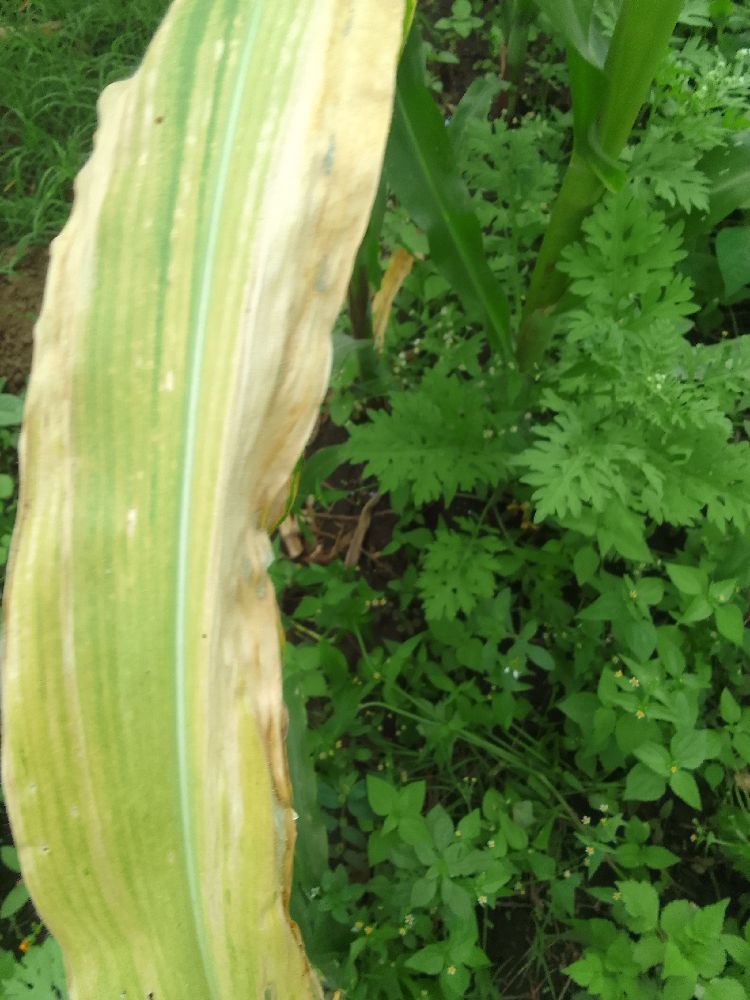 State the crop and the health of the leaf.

maize, maize lethal necrosis
